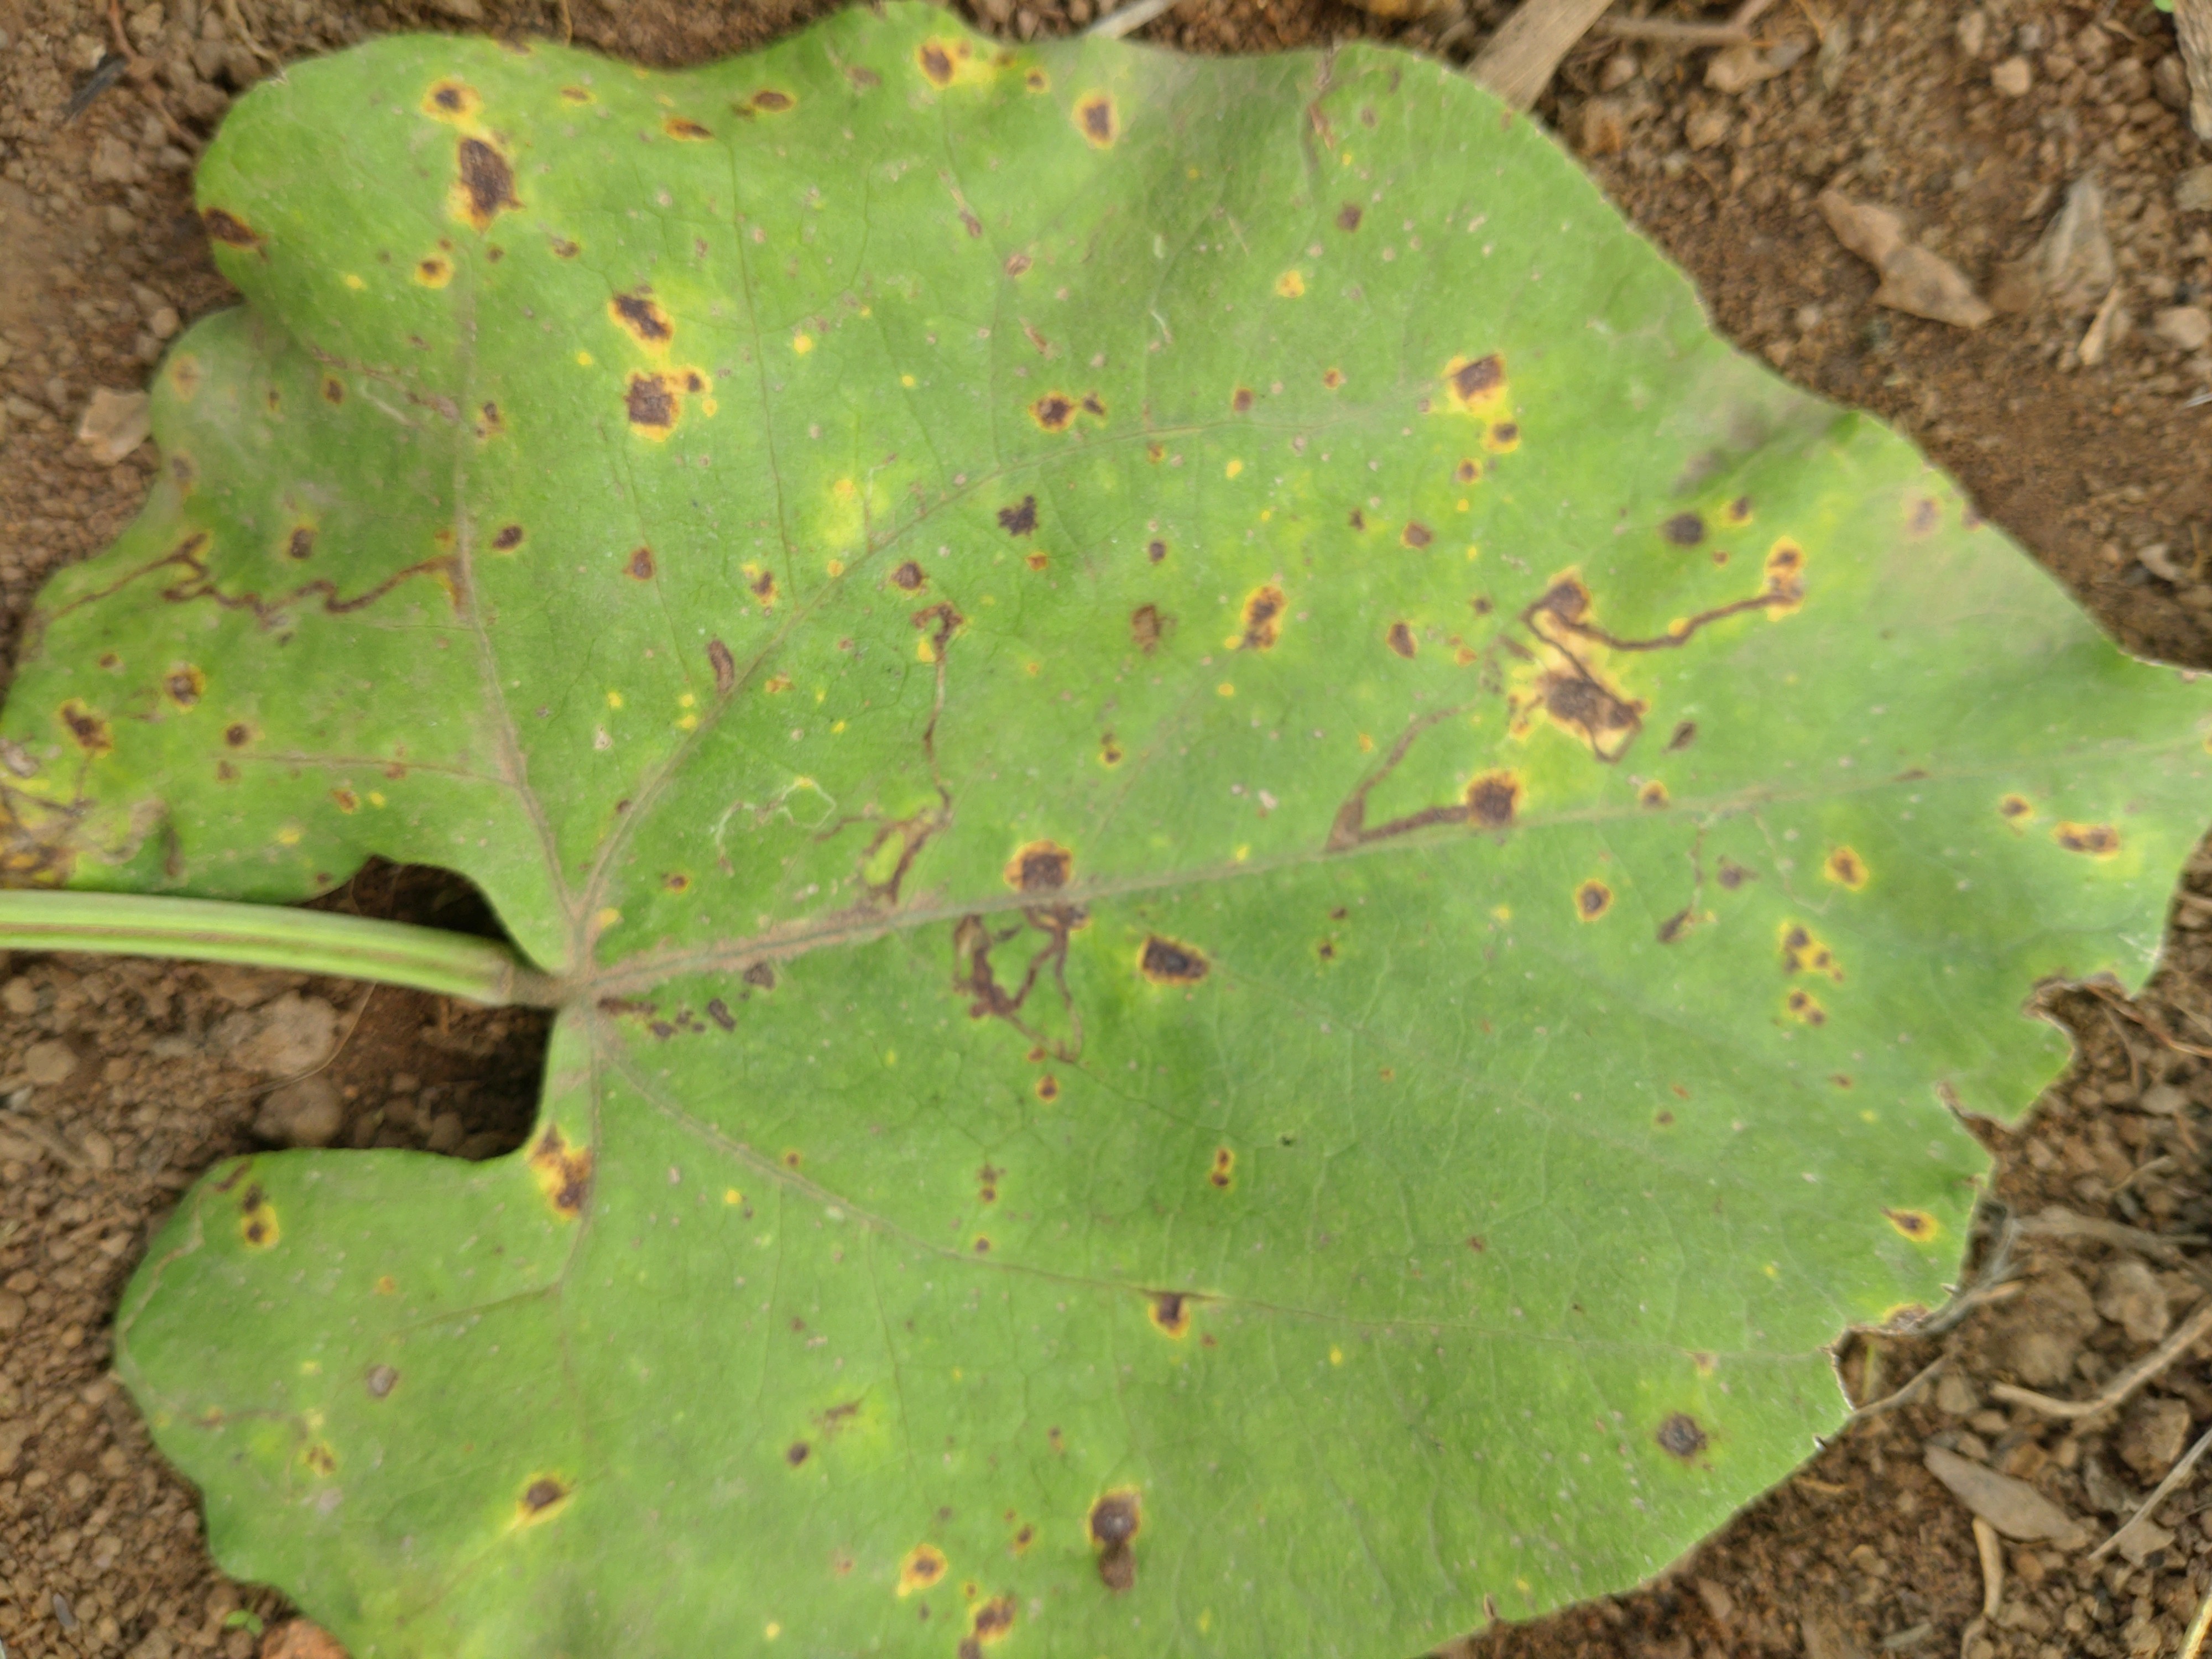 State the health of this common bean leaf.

rust
